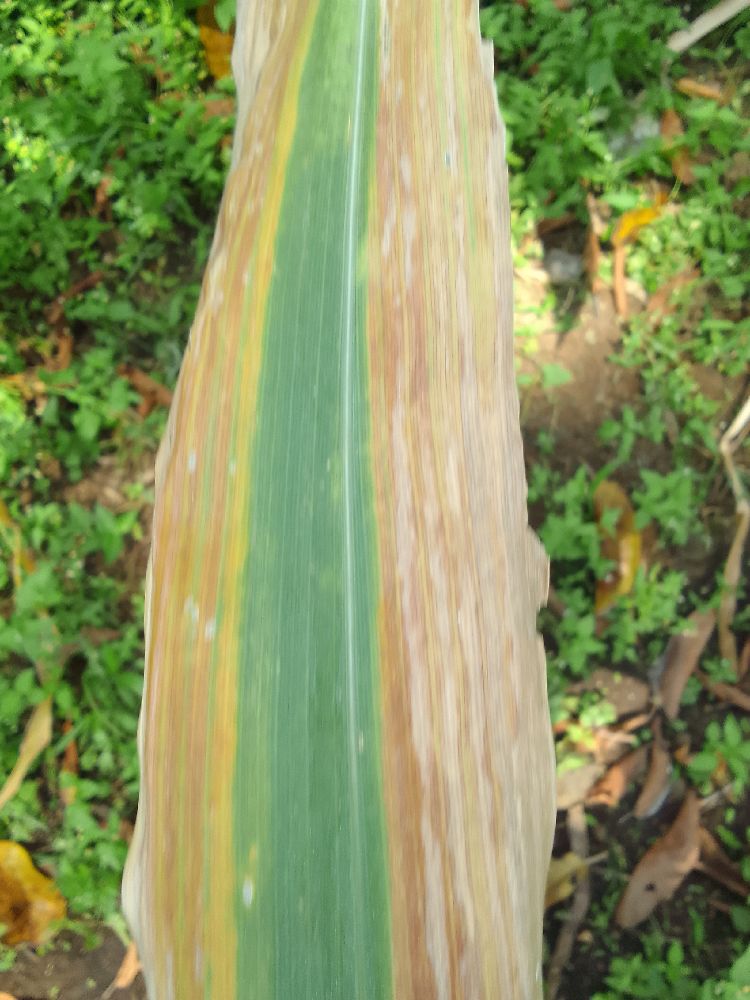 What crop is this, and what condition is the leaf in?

maize, maize lethal necrosis
